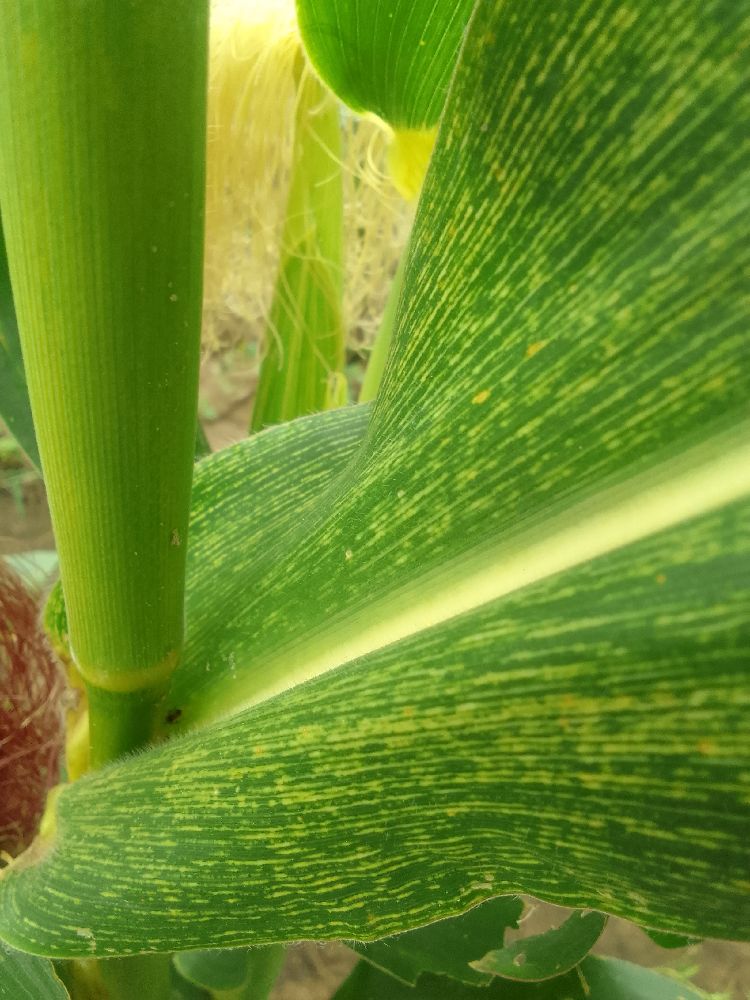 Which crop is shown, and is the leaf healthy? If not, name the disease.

maize, maize streak virus
